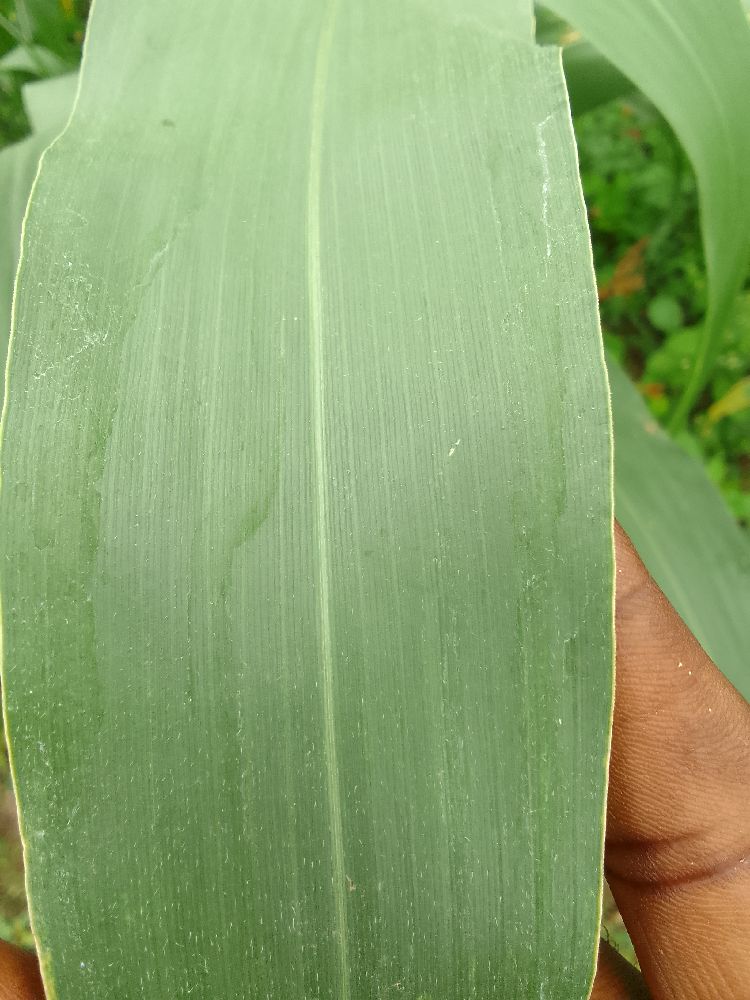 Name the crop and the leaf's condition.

maize, healthy
